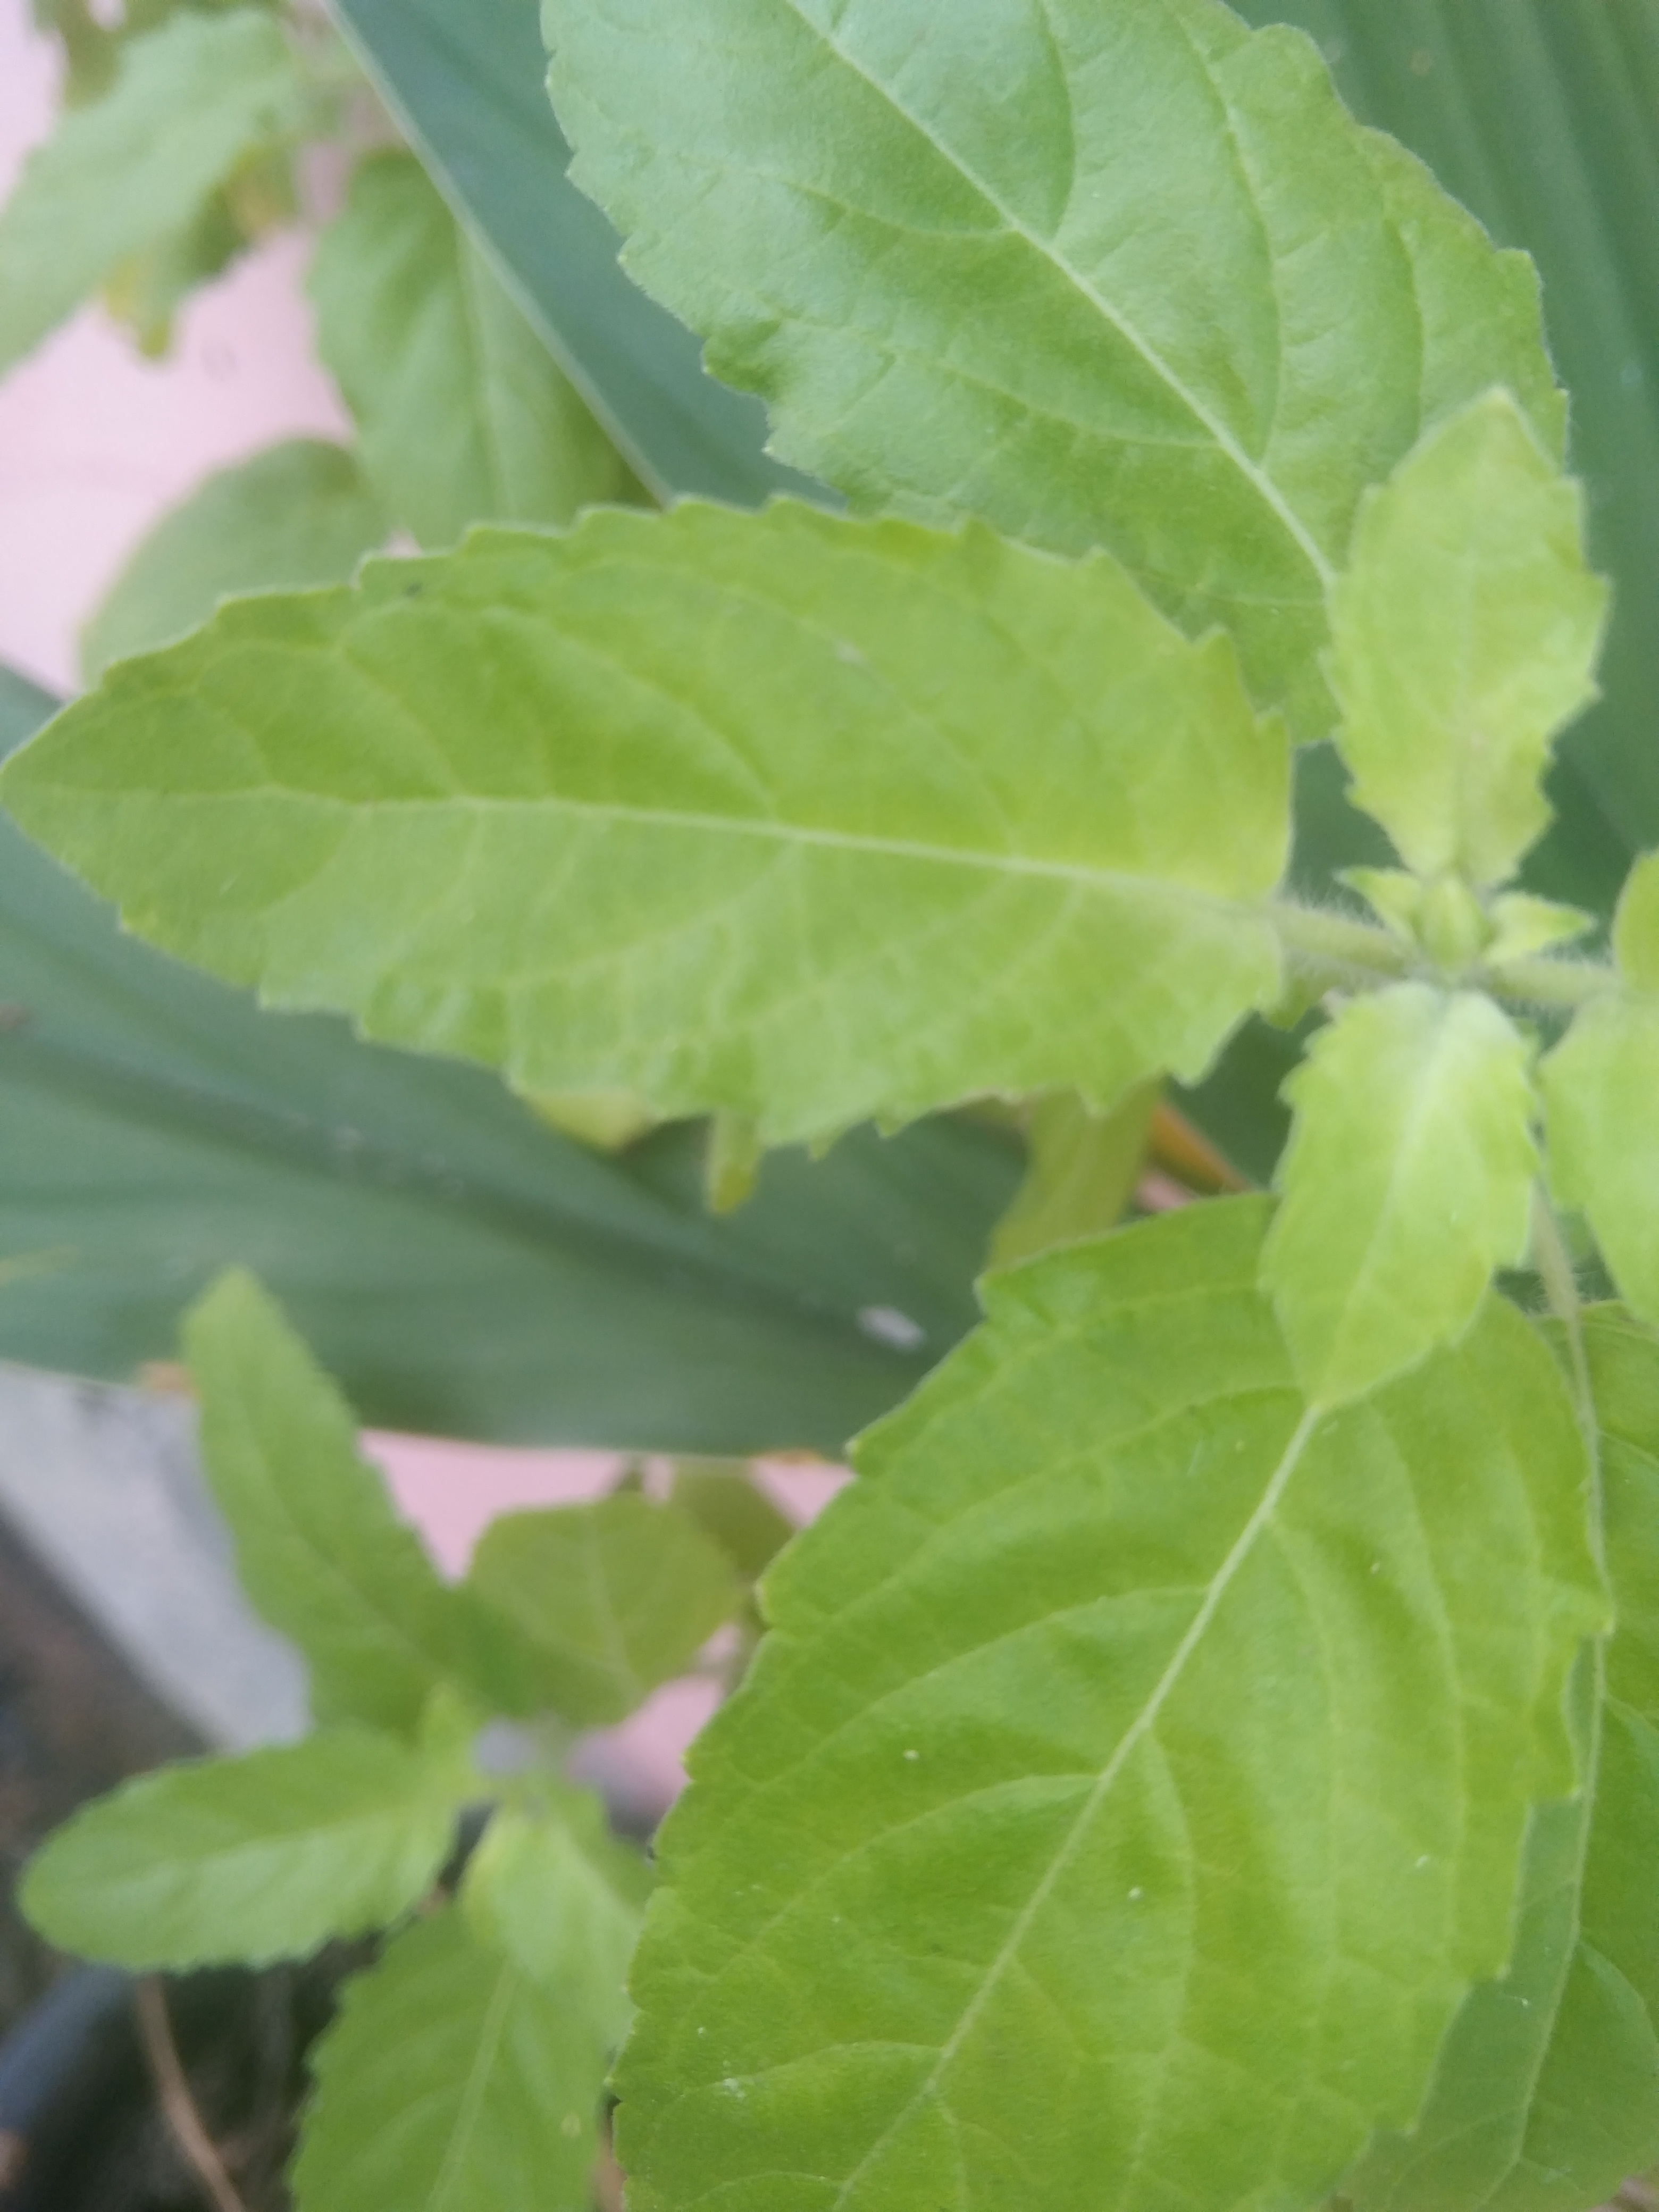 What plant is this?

tulshi
